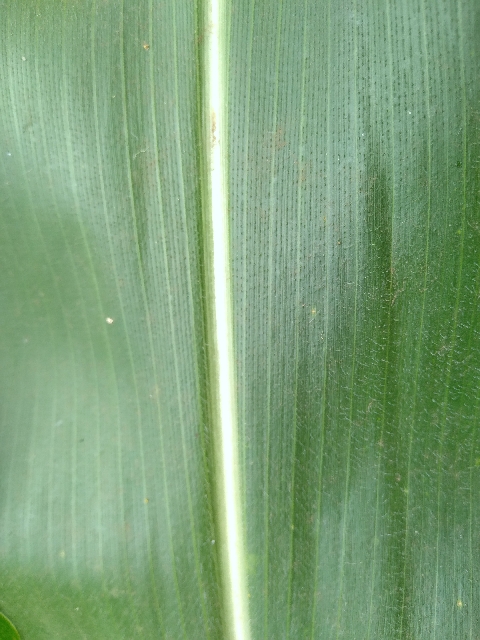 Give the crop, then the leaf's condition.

maize, healthy
